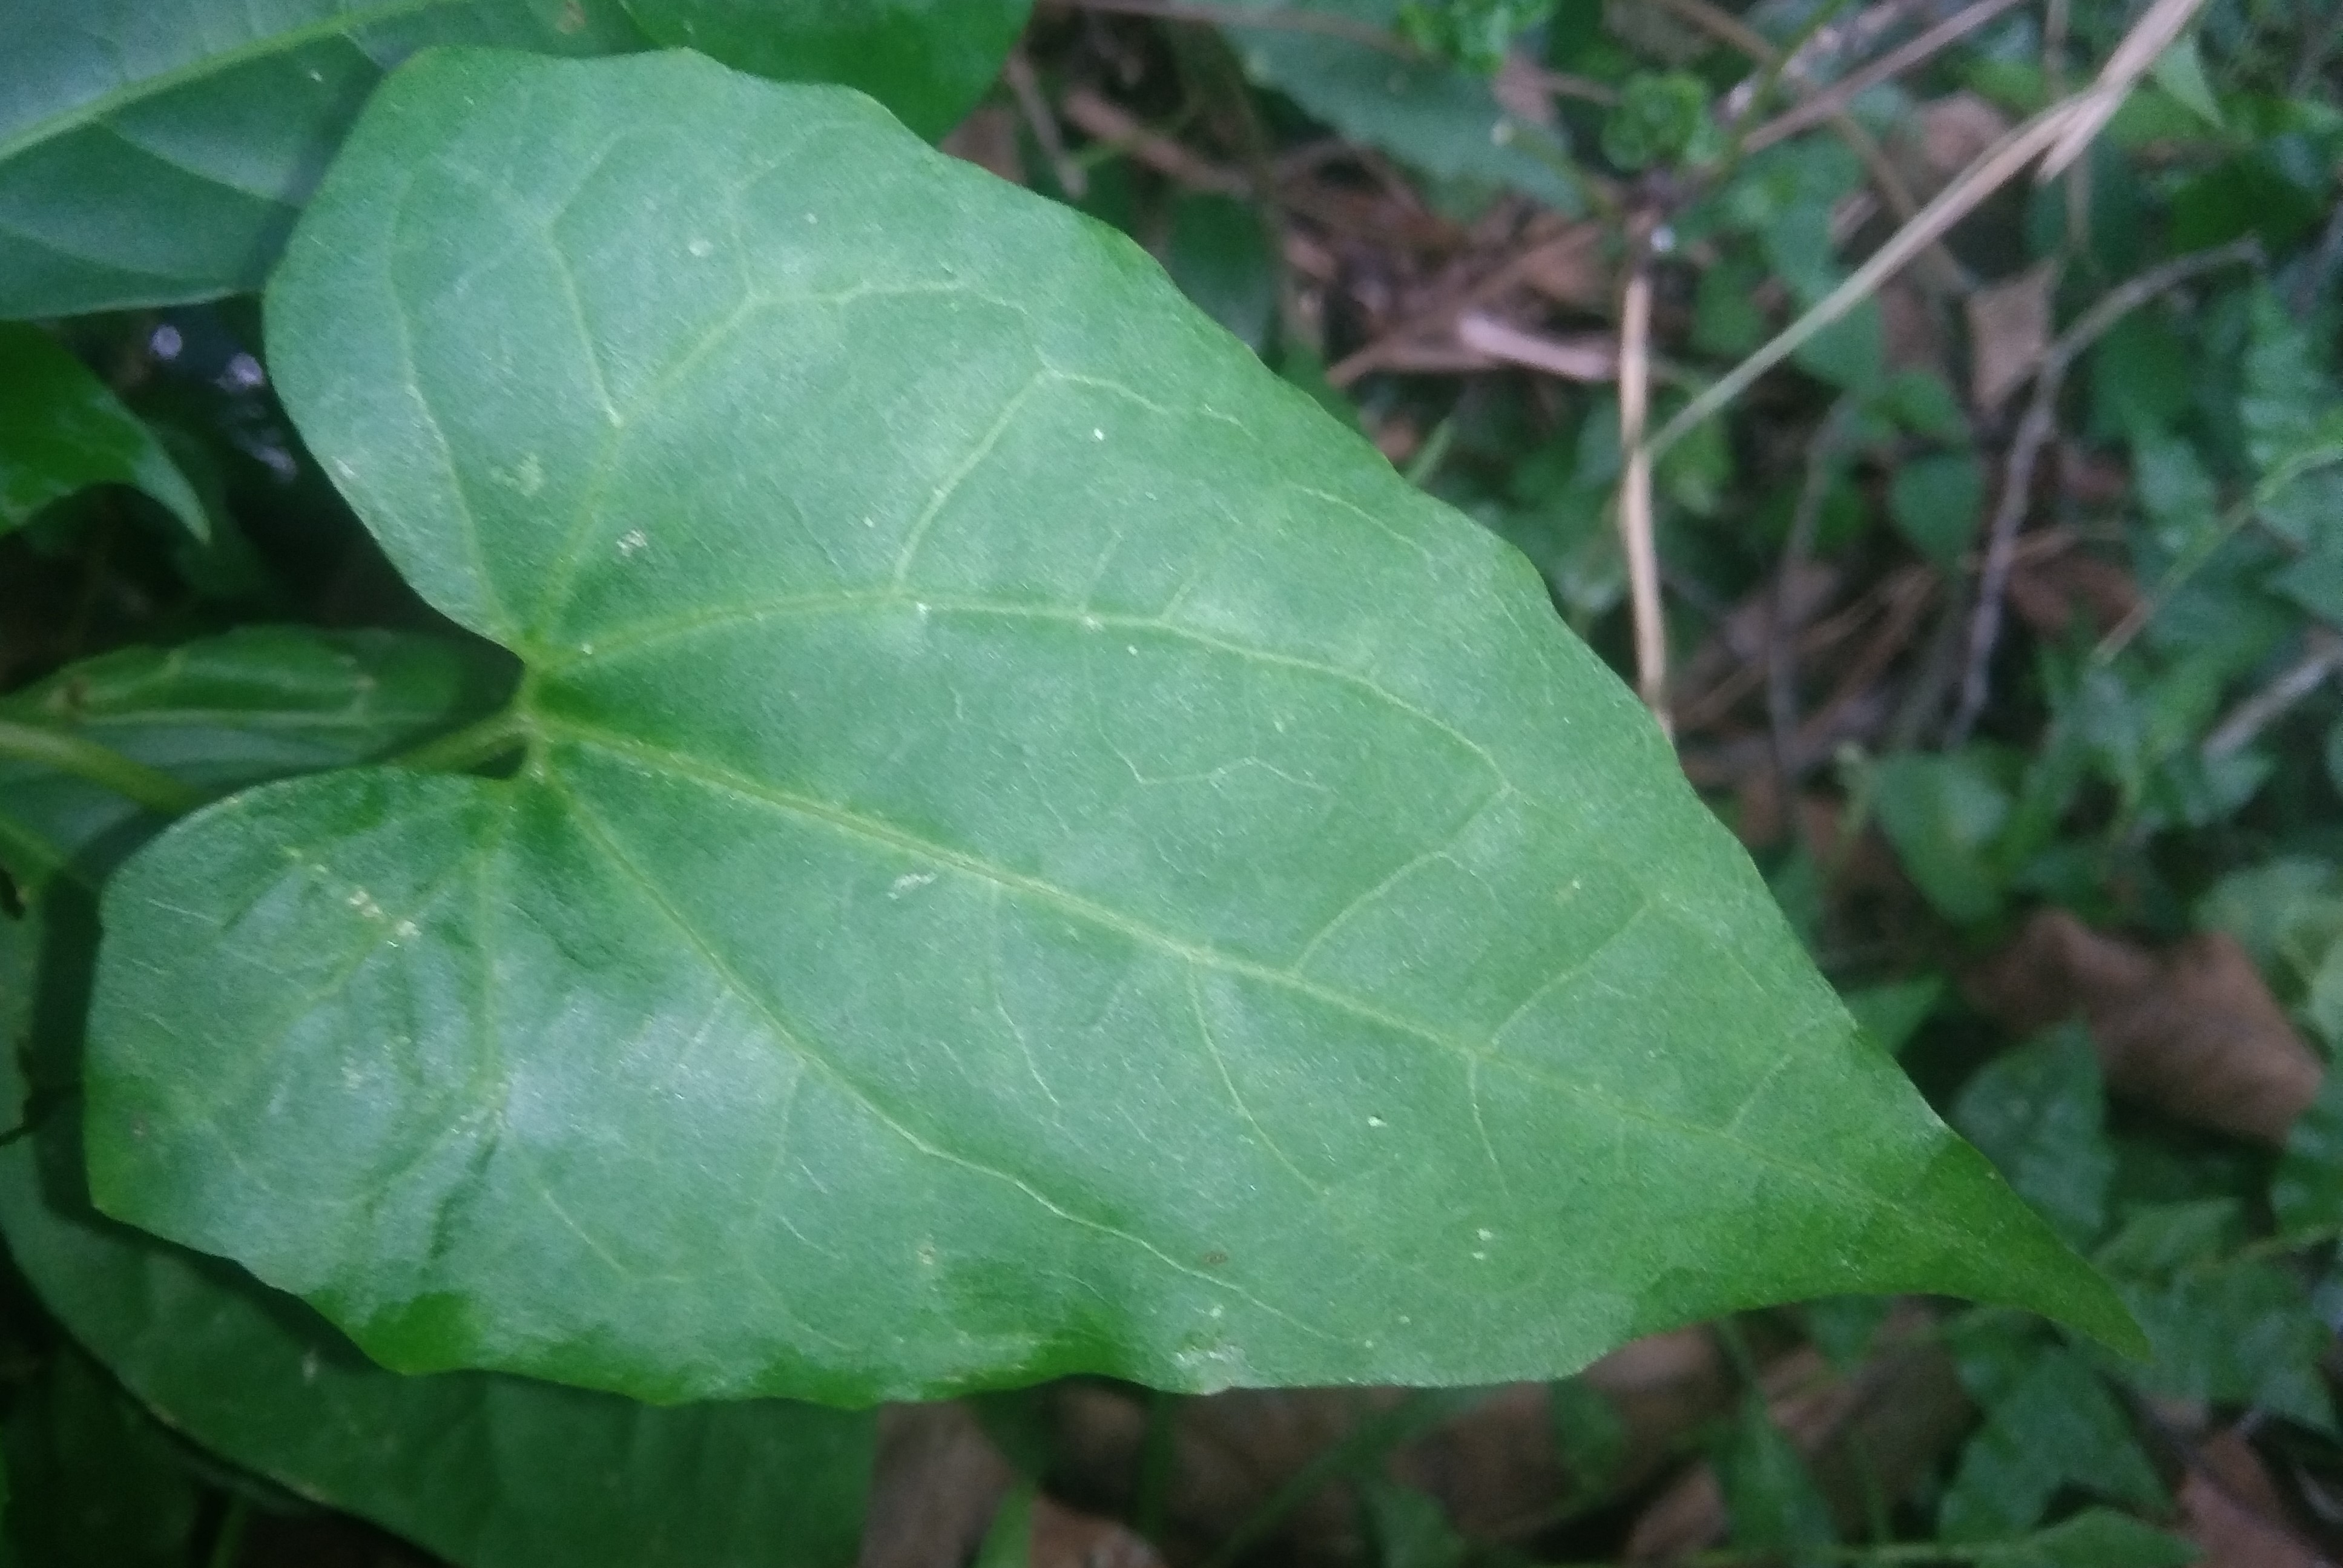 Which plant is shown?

bitter vine
